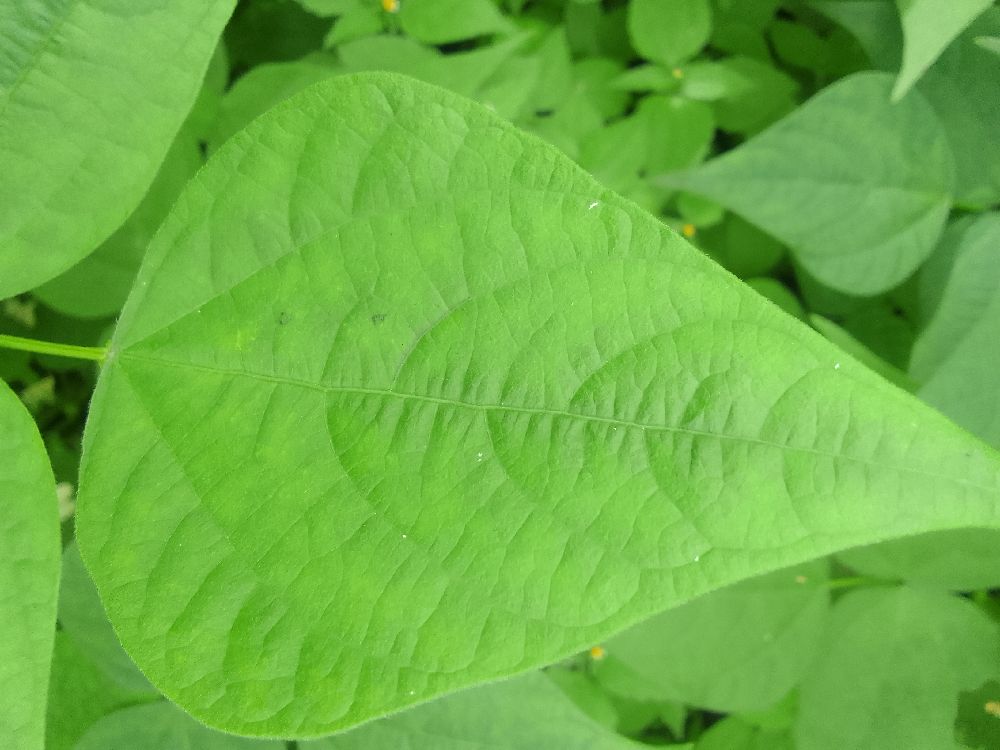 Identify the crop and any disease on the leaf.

common bean, healthy
